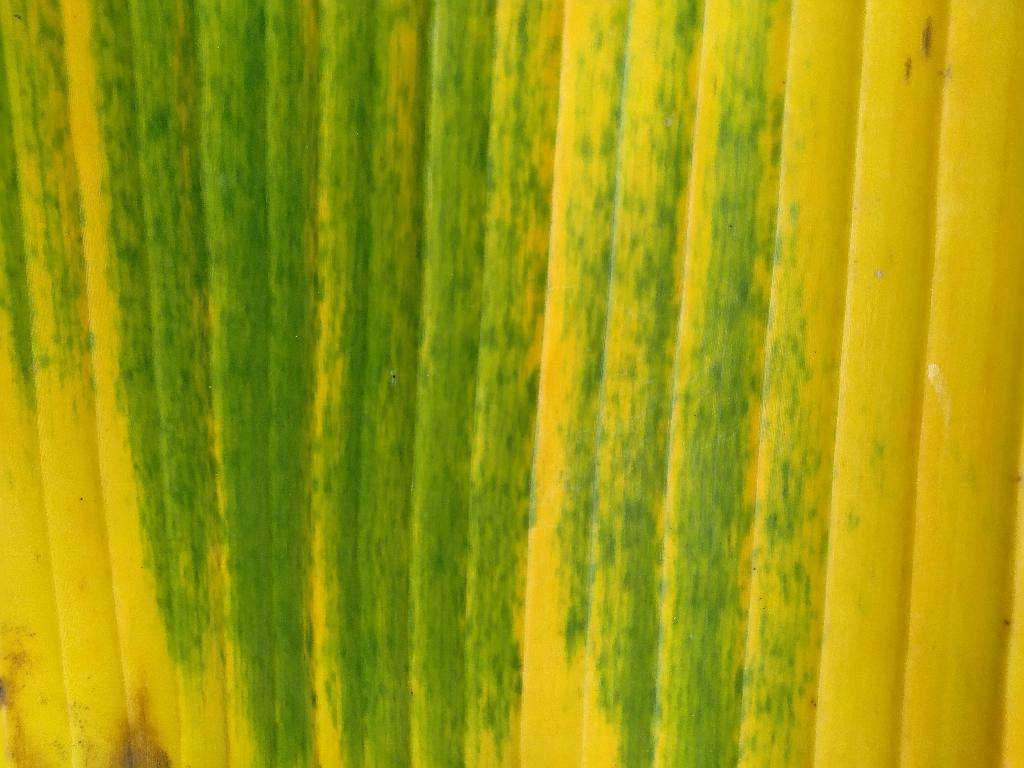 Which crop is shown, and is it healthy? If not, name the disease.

banana, fusarium wilt race 1
